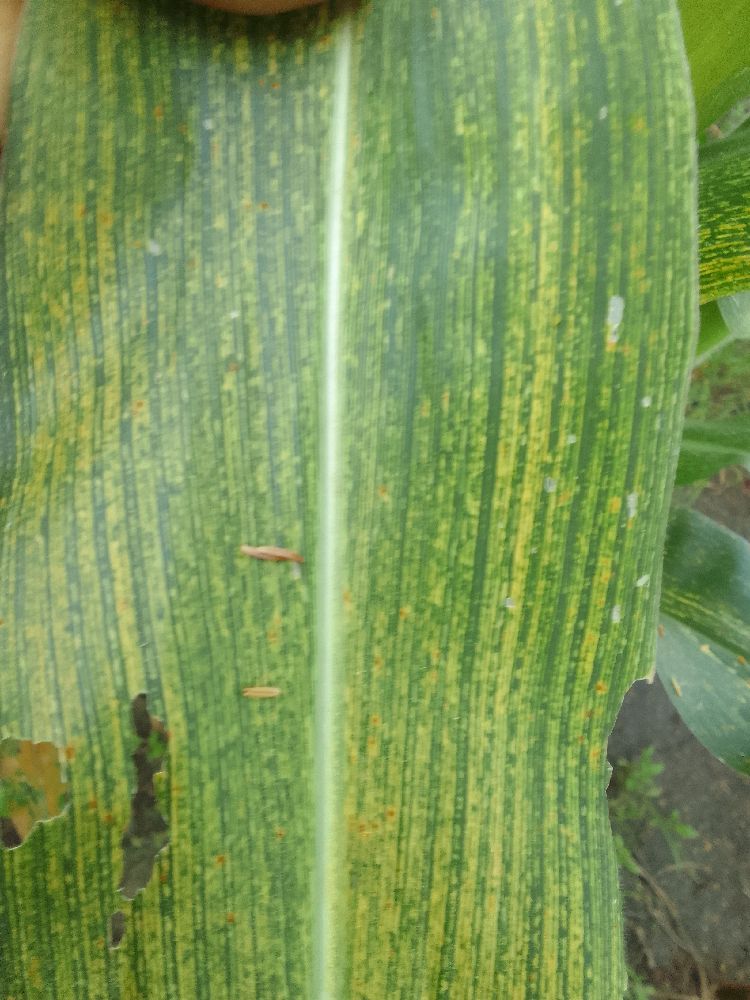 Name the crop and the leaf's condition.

maize, maize streak virus
